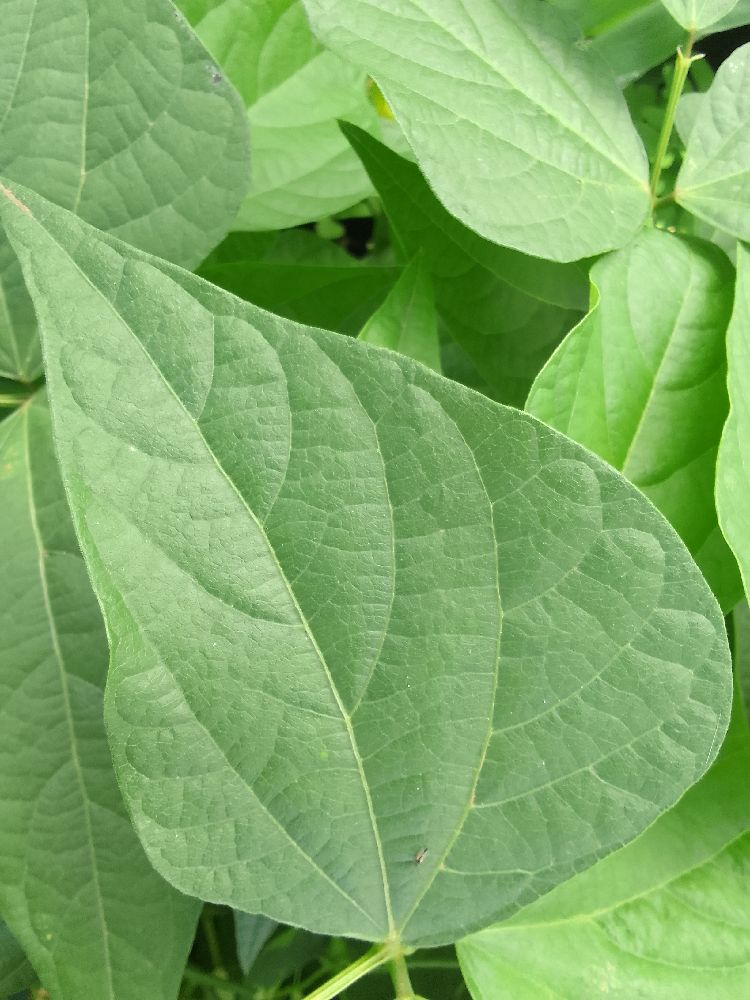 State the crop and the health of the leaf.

common bean, healthy
